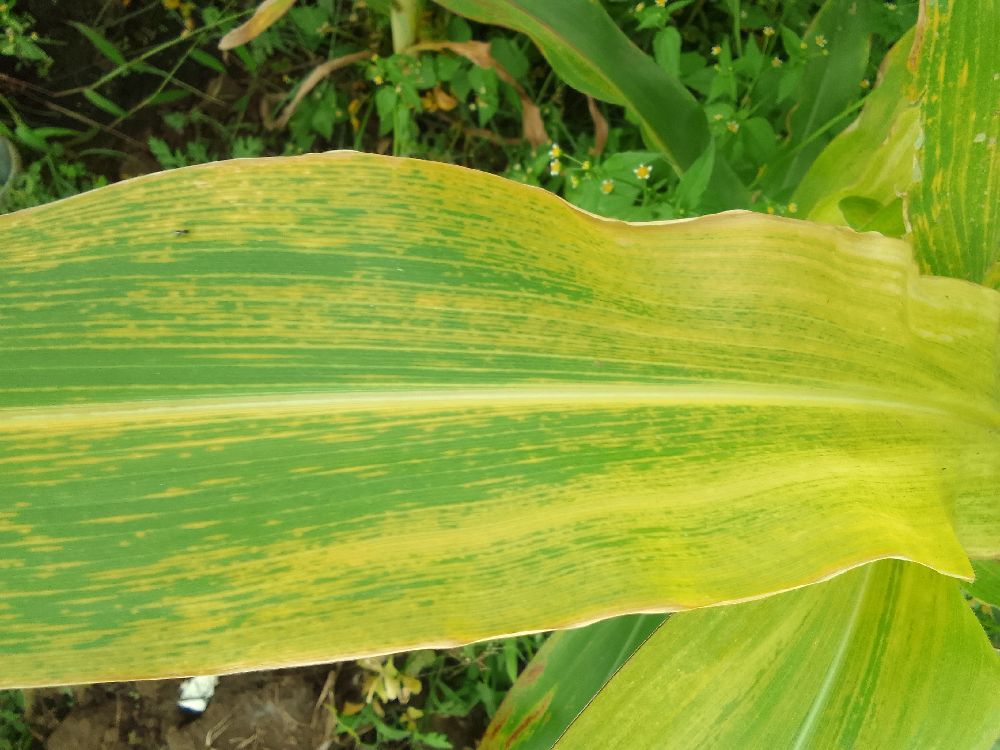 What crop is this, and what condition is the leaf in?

maize, maize lethal necrosis
